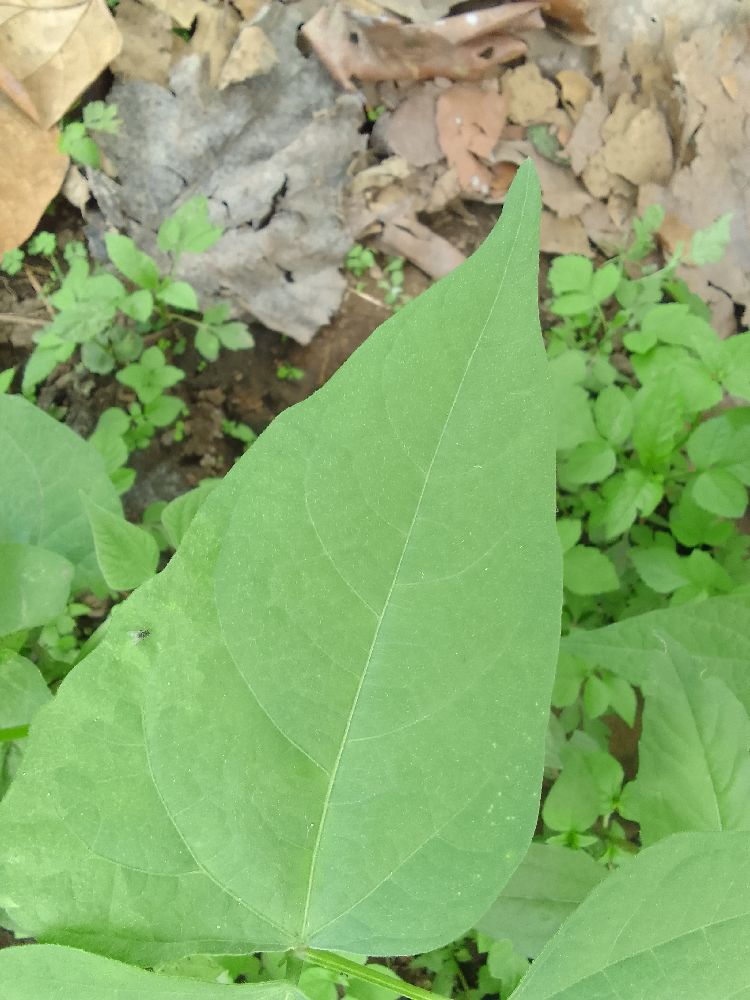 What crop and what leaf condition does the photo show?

common bean, bean anthracnose
